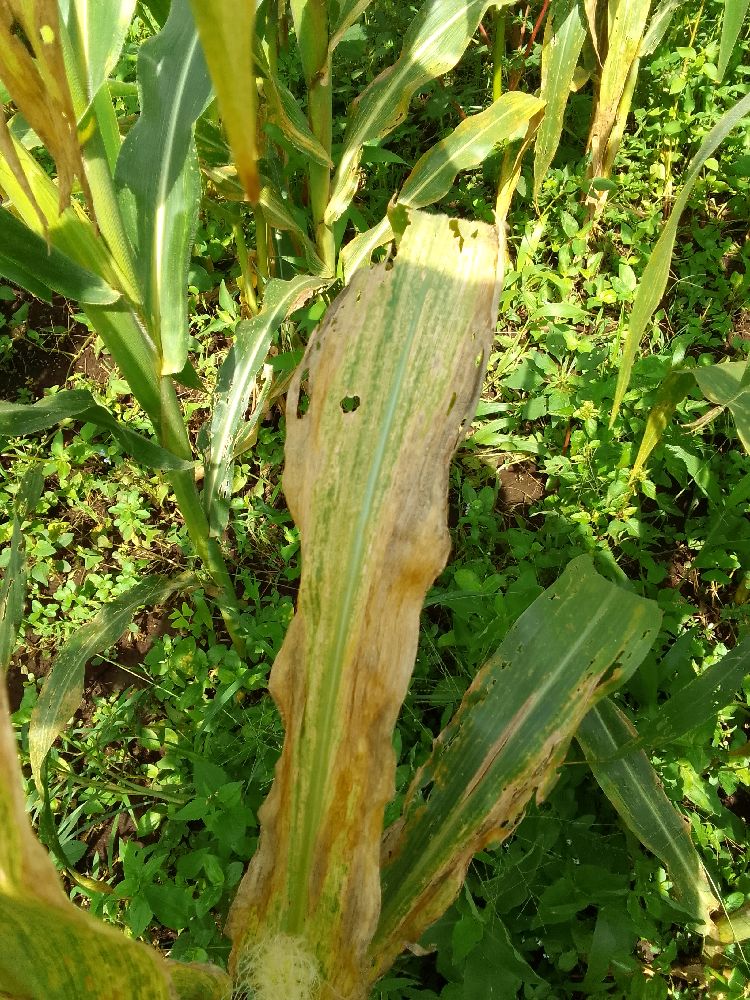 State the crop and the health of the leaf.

maize, maize lethal necrosis
